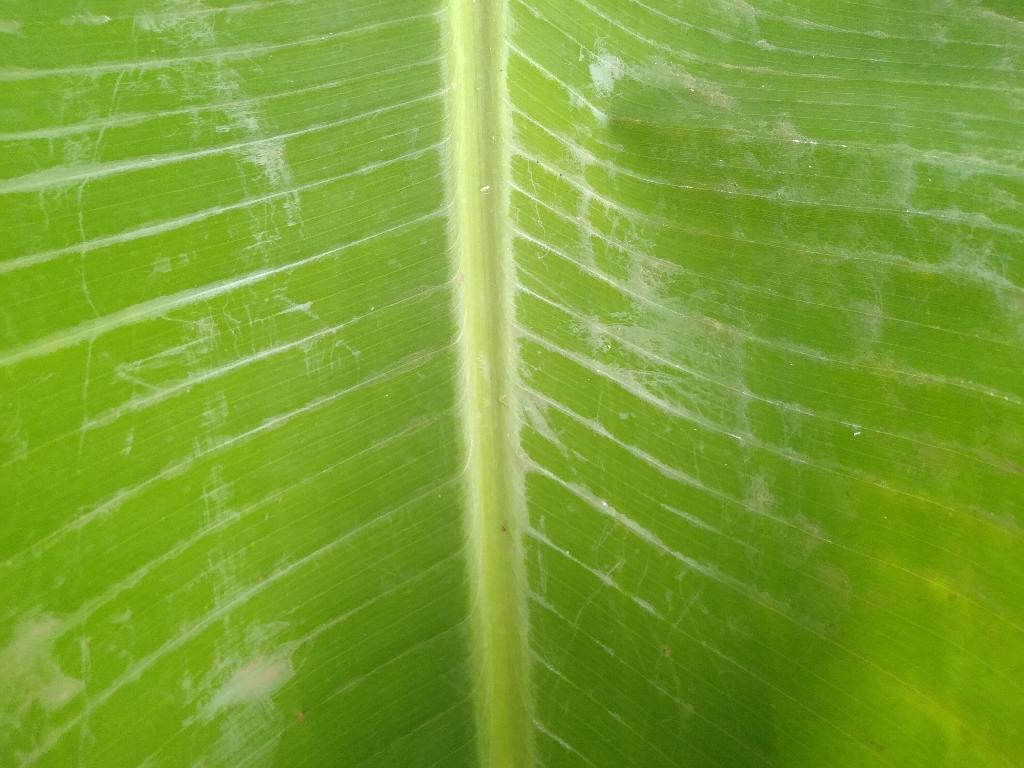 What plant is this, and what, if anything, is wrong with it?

banana, healthy
